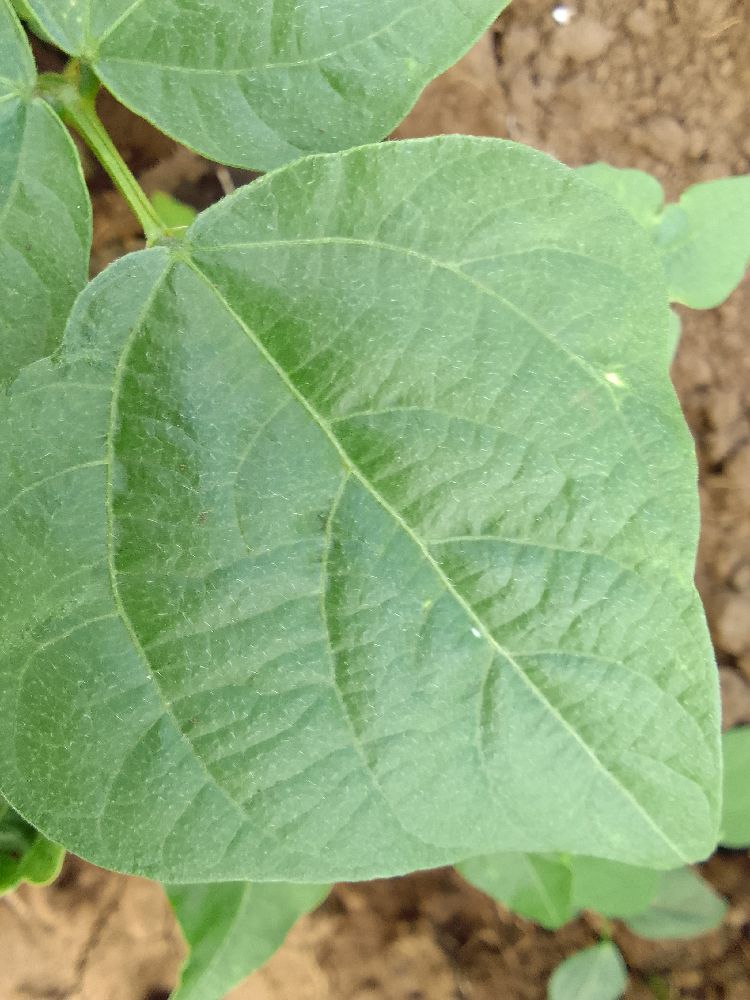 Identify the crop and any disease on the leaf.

common bean, healthy
